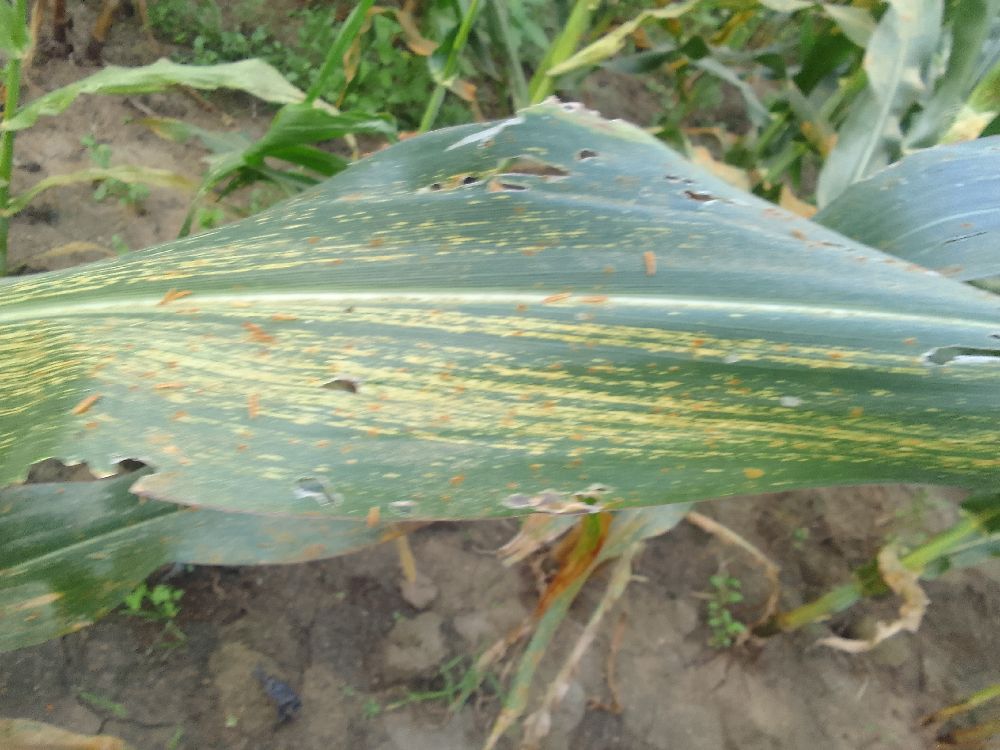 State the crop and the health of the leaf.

maize, maize streak virus
